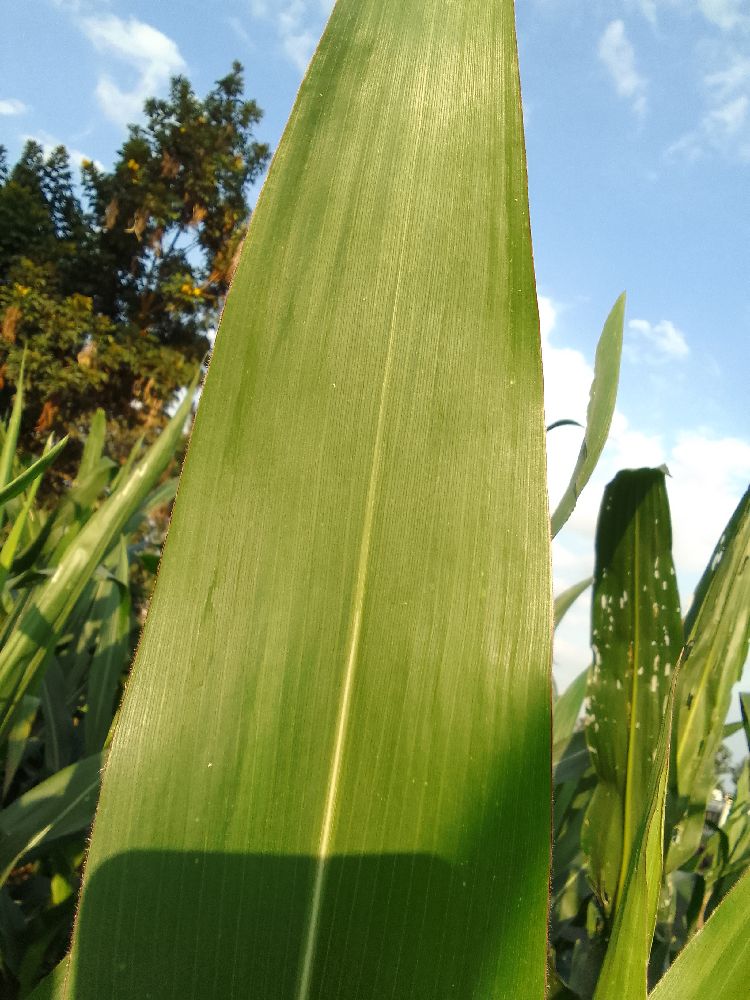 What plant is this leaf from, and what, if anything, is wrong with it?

maize, healthy
